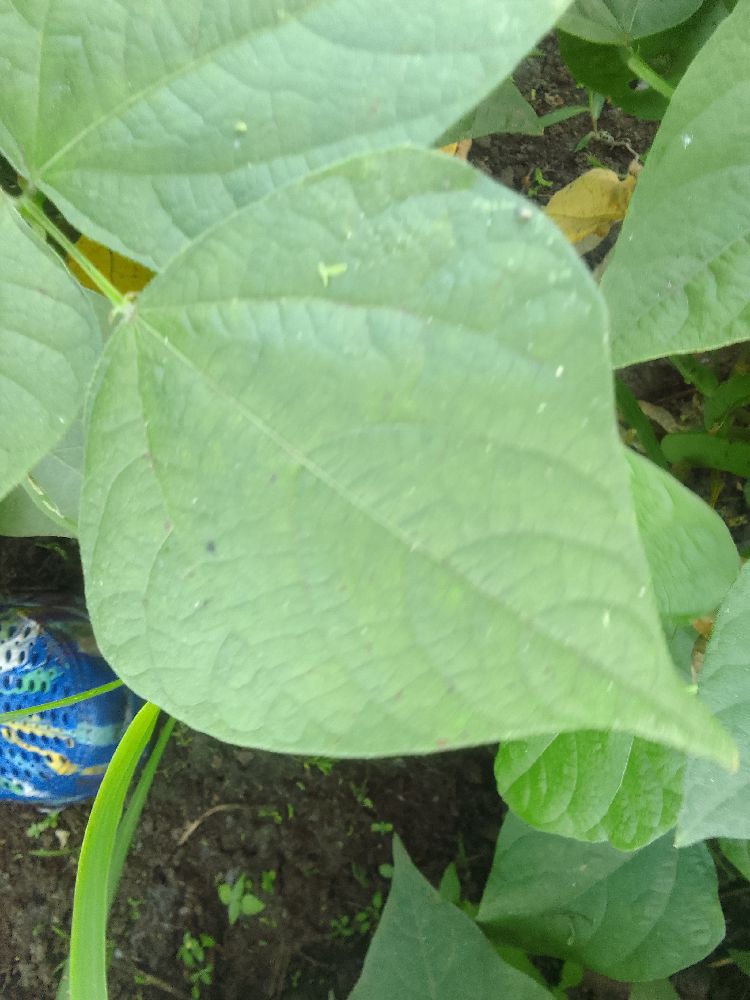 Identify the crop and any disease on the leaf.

common bean, healthy
